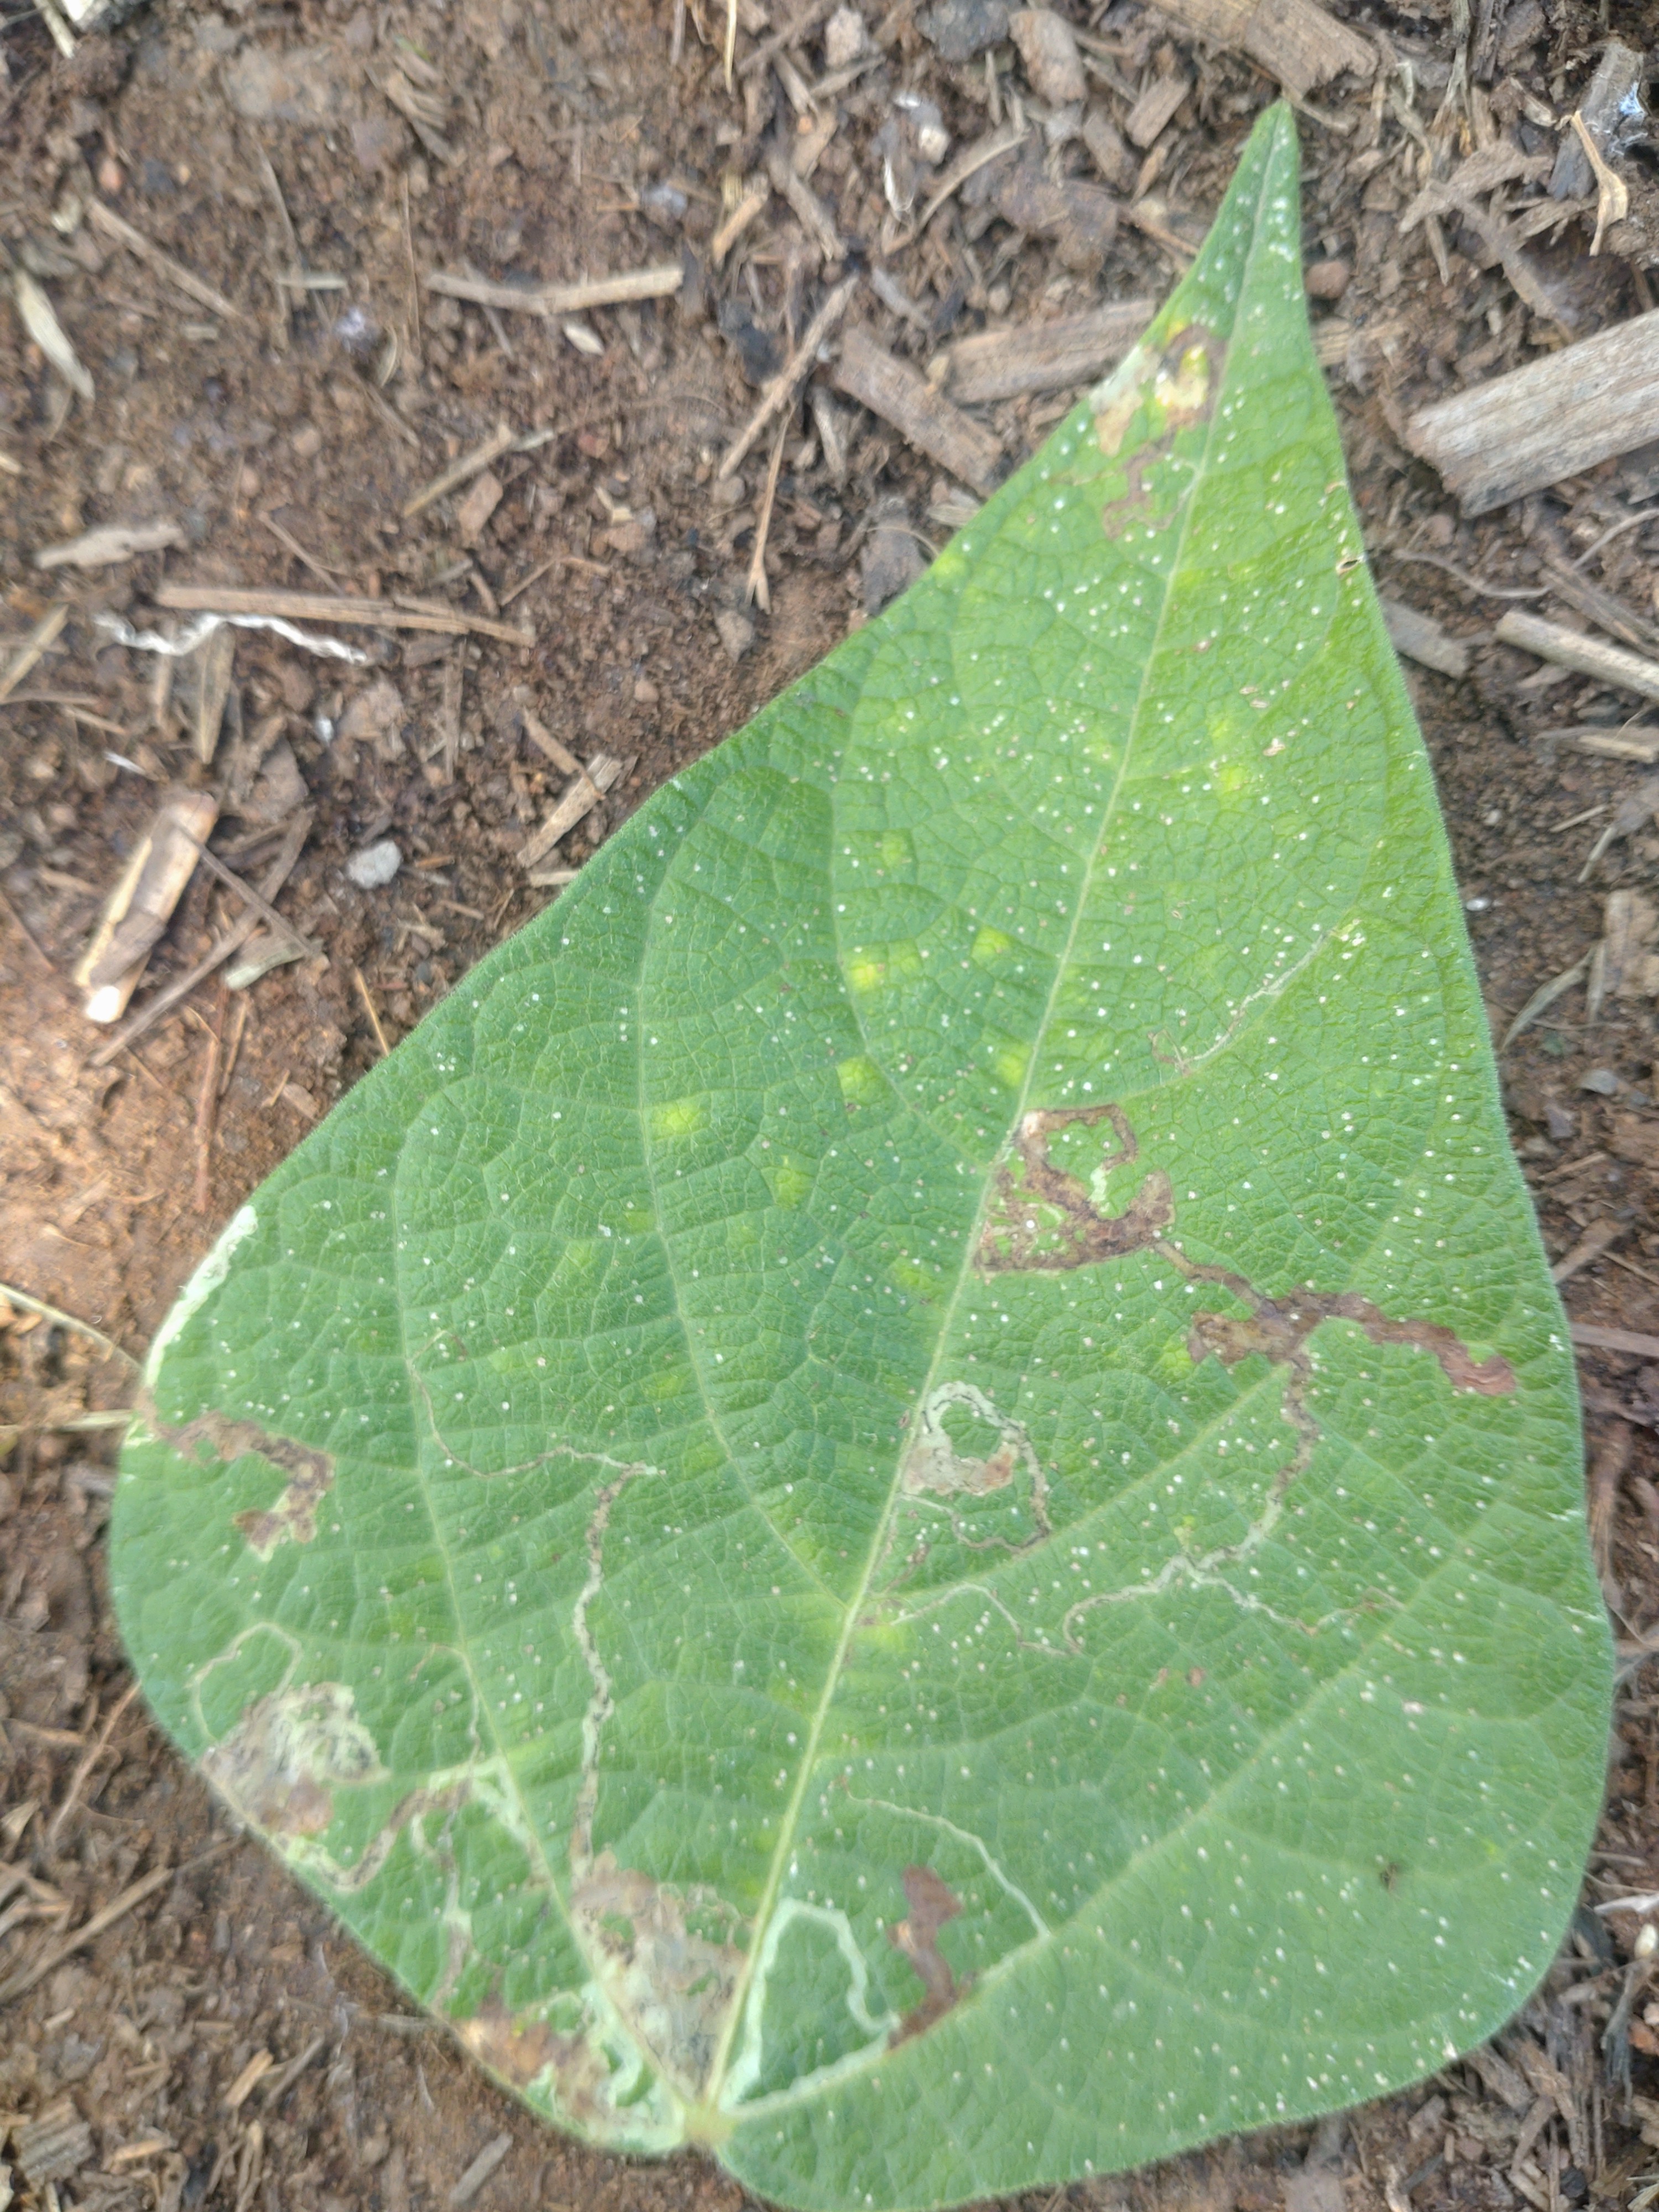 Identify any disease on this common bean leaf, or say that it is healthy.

anthracnose
